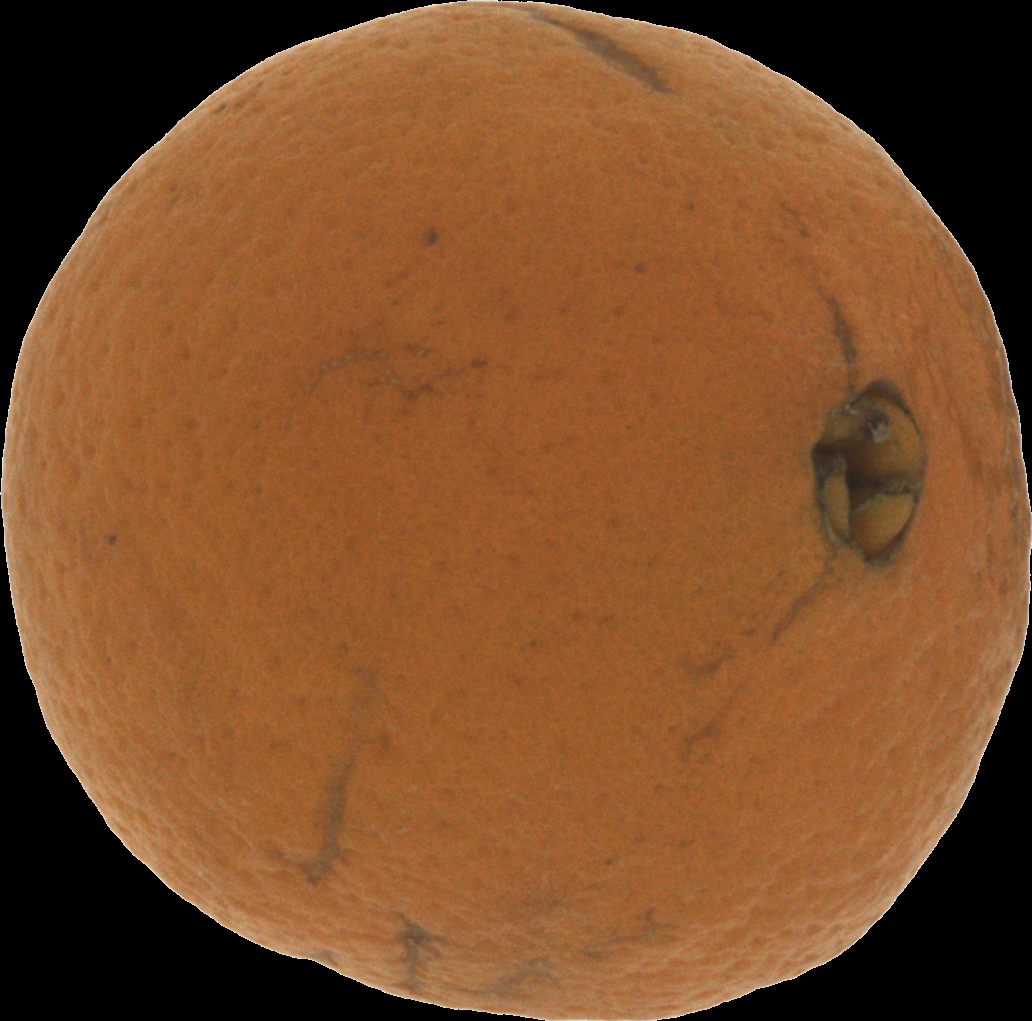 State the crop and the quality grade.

orange, bad
